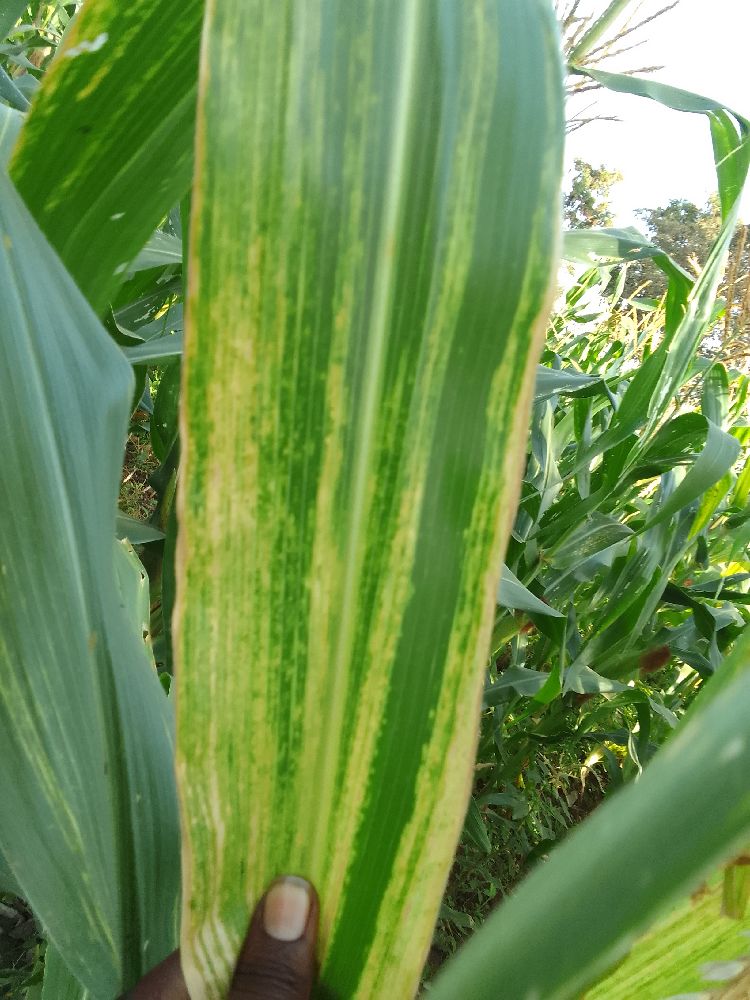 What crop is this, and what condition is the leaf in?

maize, maize lethal necrosis
